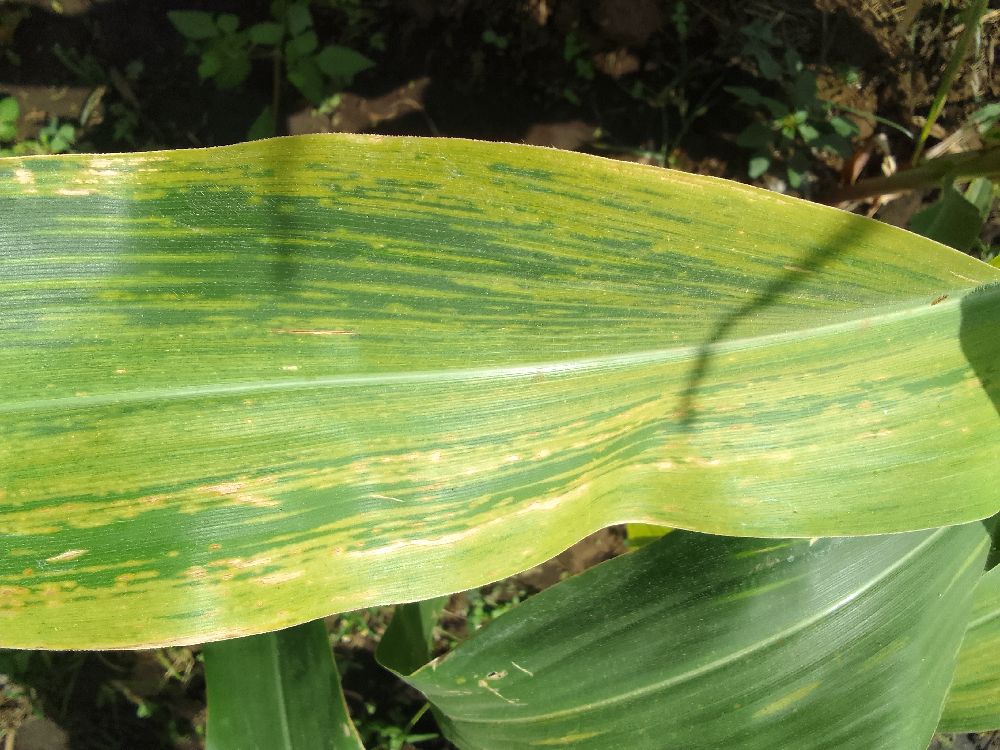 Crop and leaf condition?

maize, maize lethal necrosis
